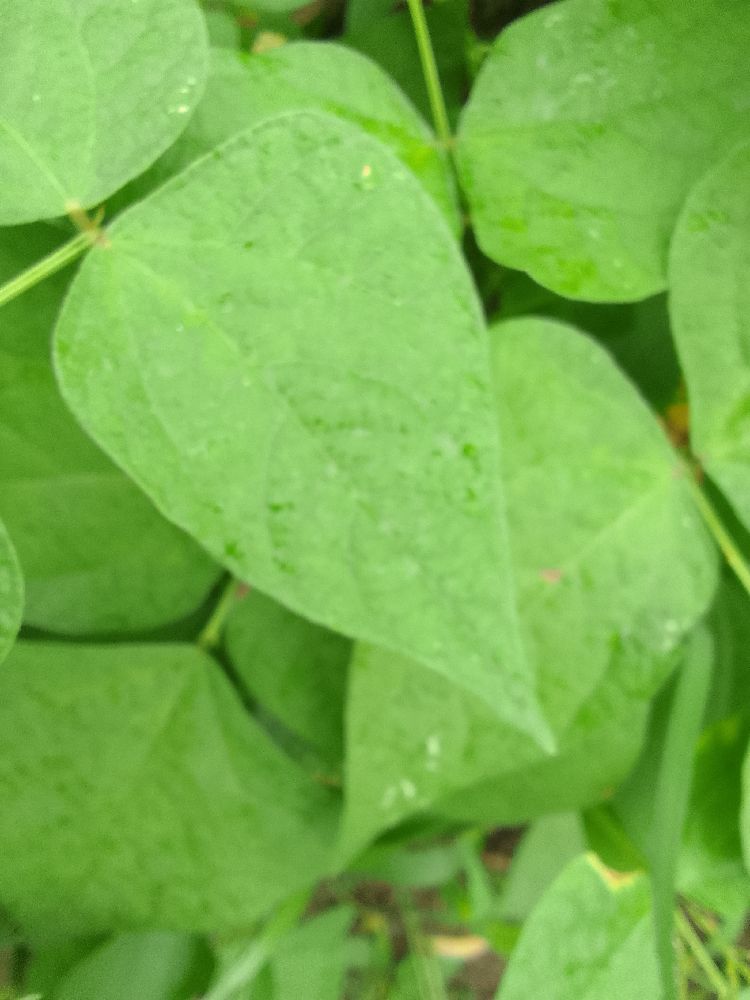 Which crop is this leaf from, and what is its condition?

common bean, healthy
